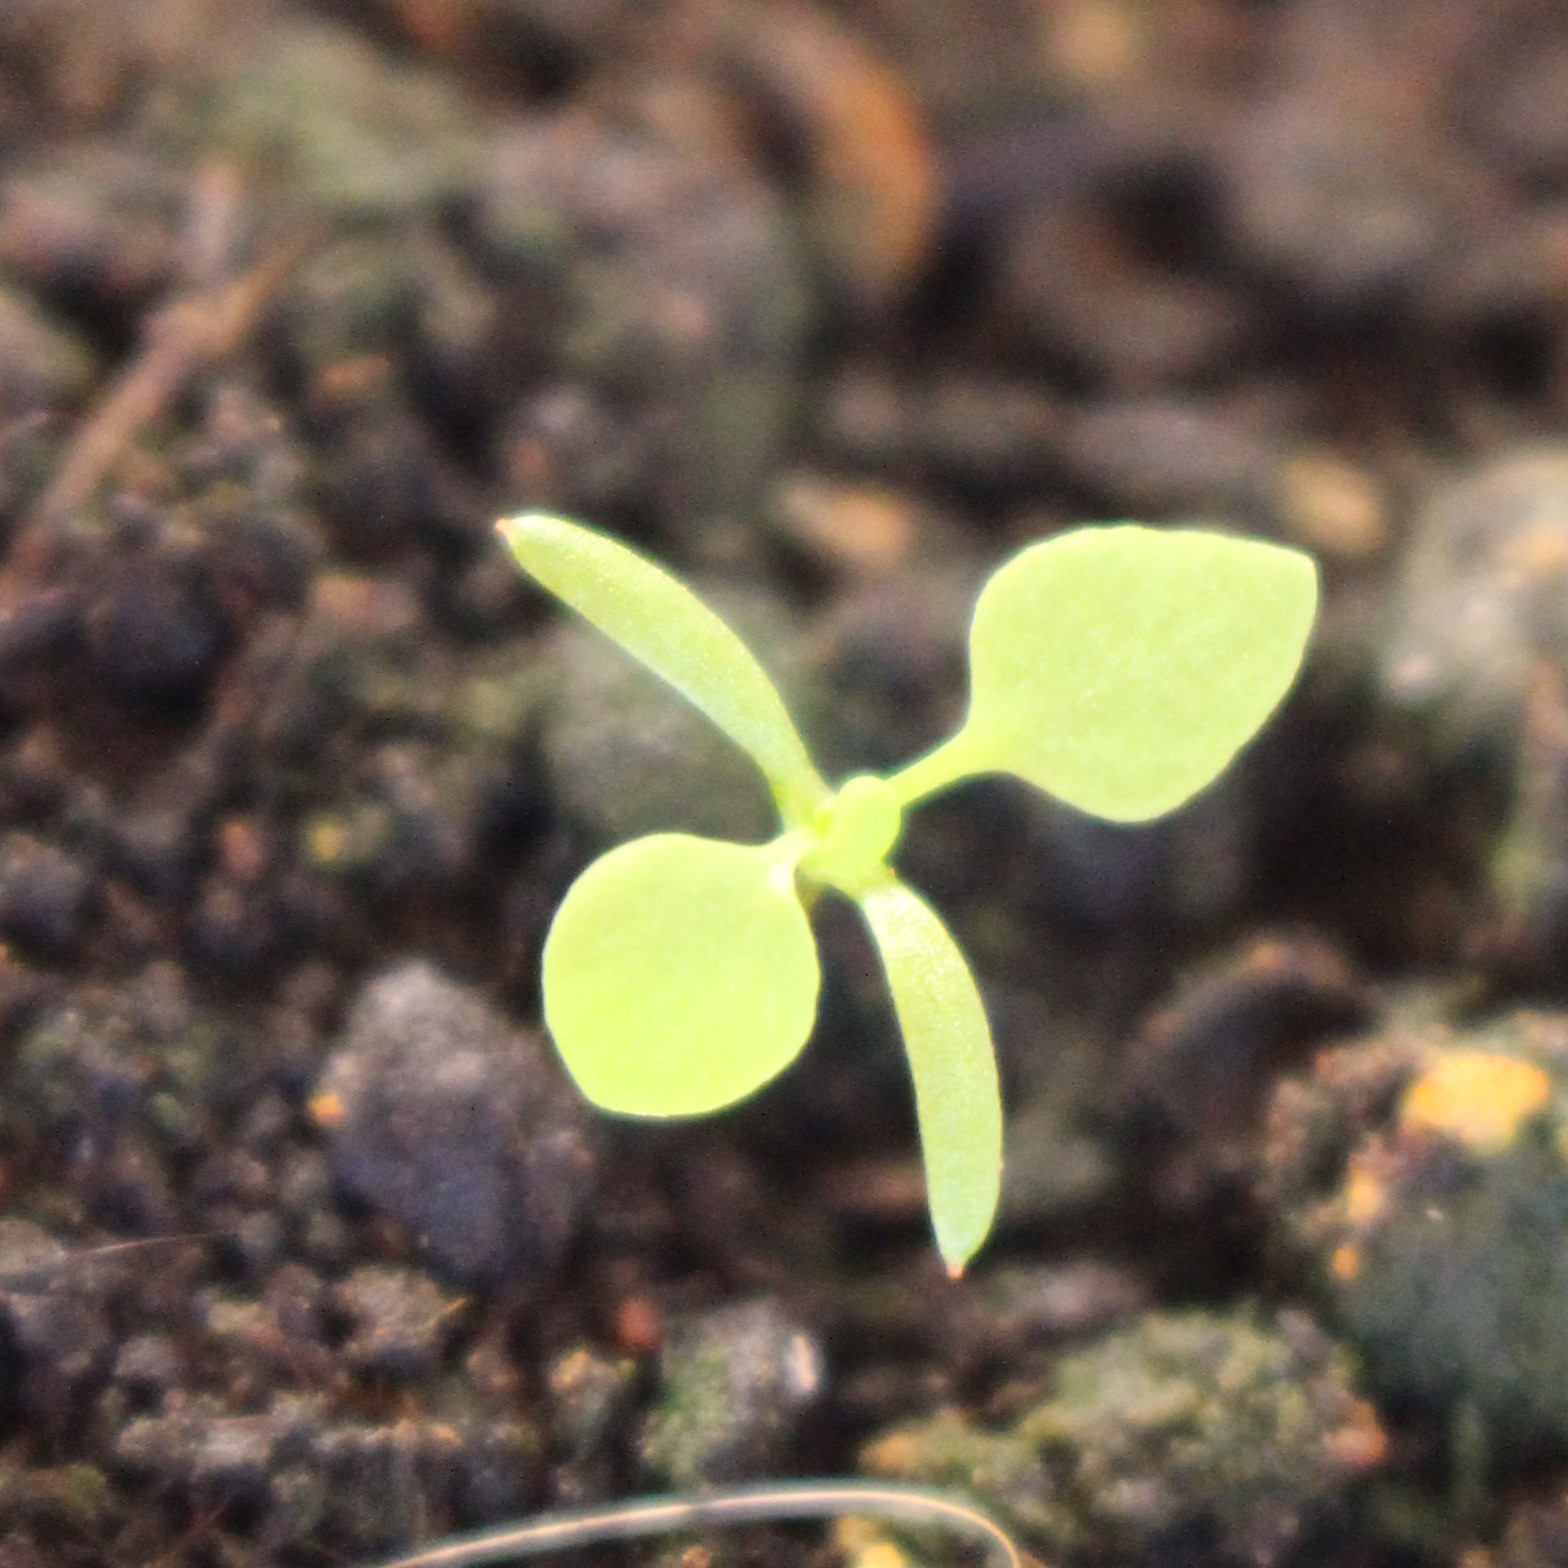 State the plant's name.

Papaver rhoeas
